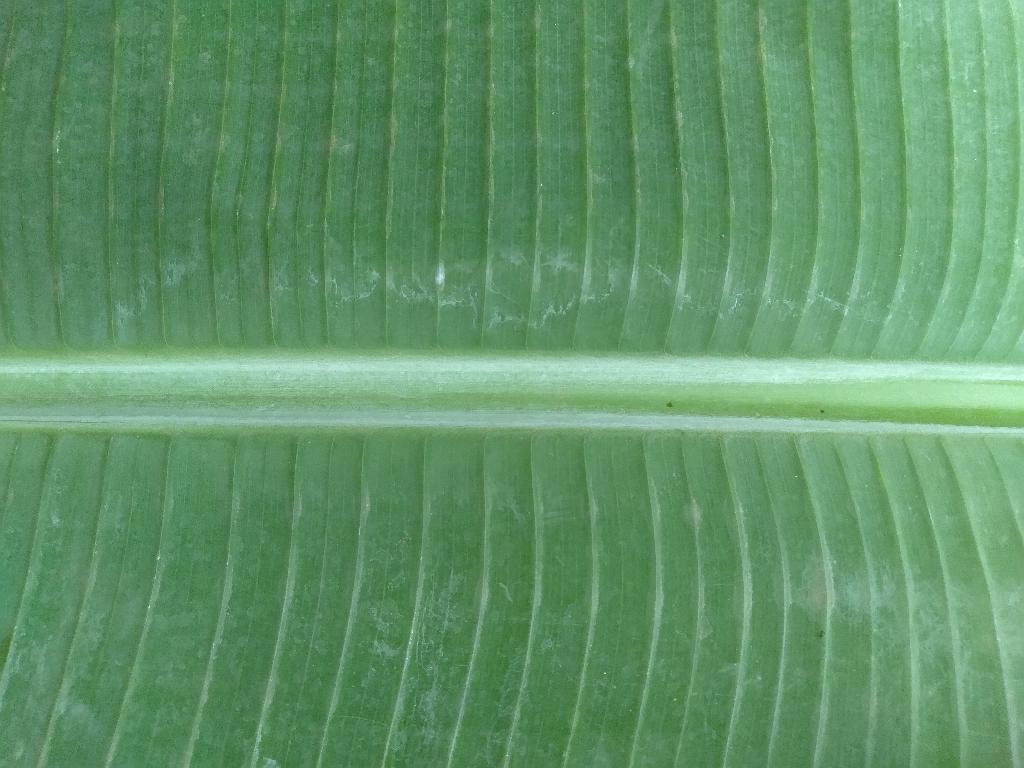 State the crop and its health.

banana, healthy
